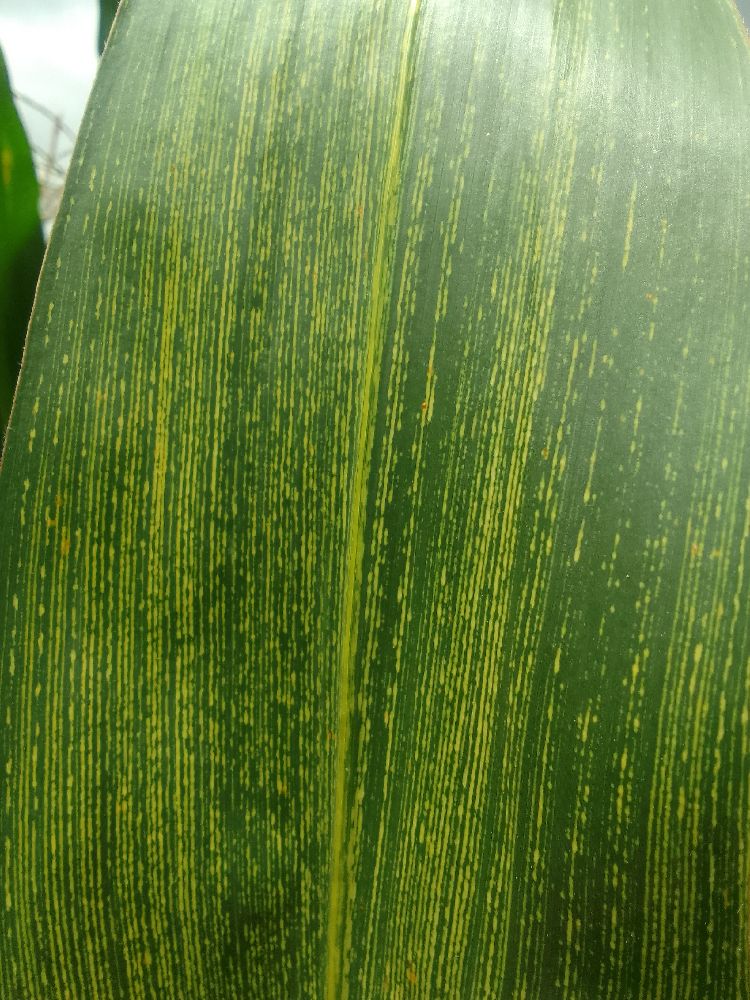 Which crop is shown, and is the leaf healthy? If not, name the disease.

maize, maize streak virus
